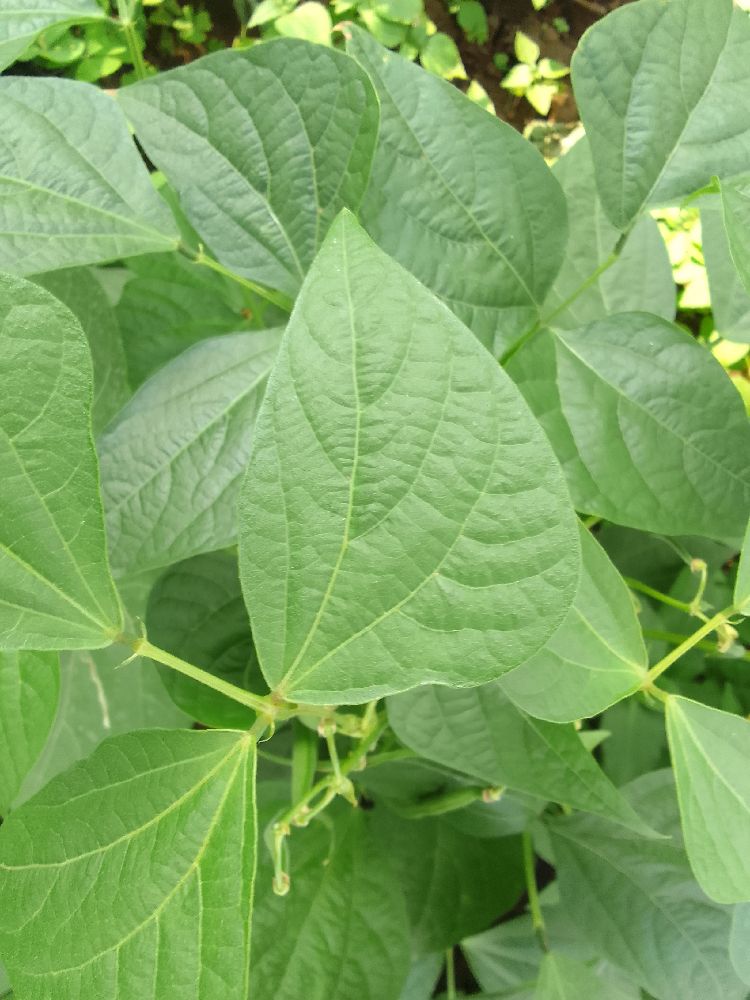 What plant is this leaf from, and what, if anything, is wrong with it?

common bean, healthy
